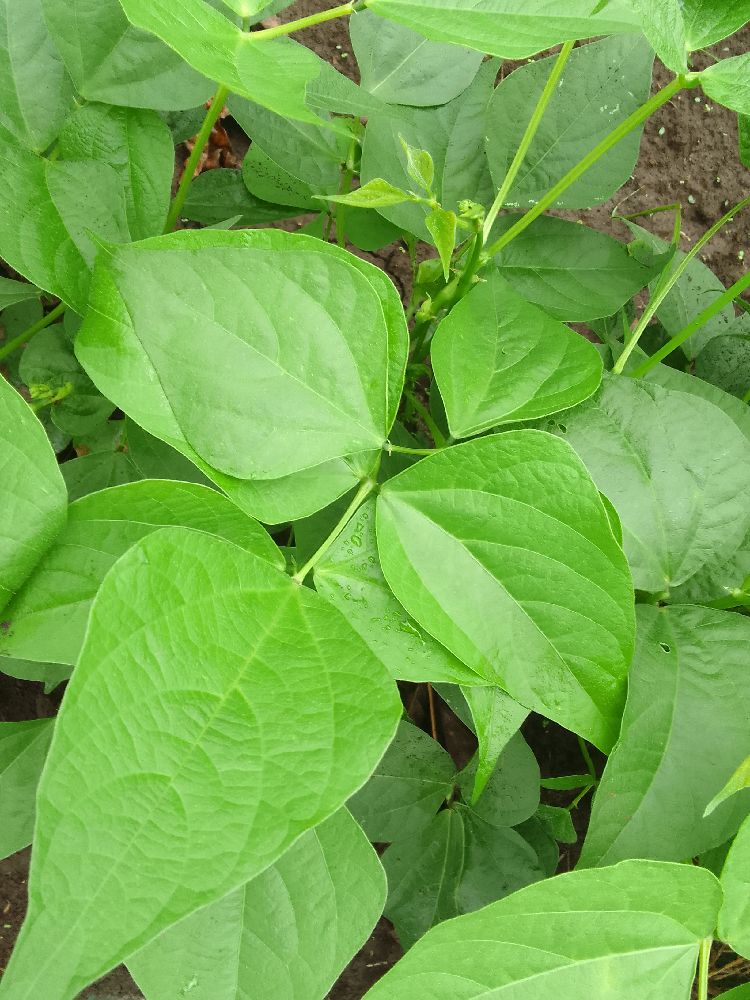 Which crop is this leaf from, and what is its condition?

common bean, healthy
